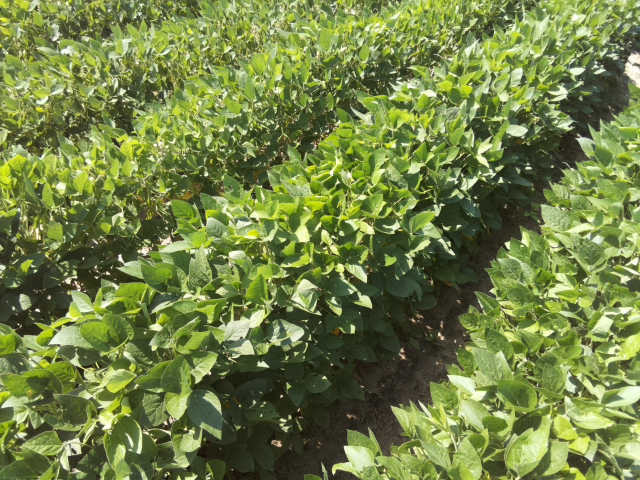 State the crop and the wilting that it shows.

soybean, leaflets folding inward at secondary pulvinus with no turgor loss in leaflets or petioles
